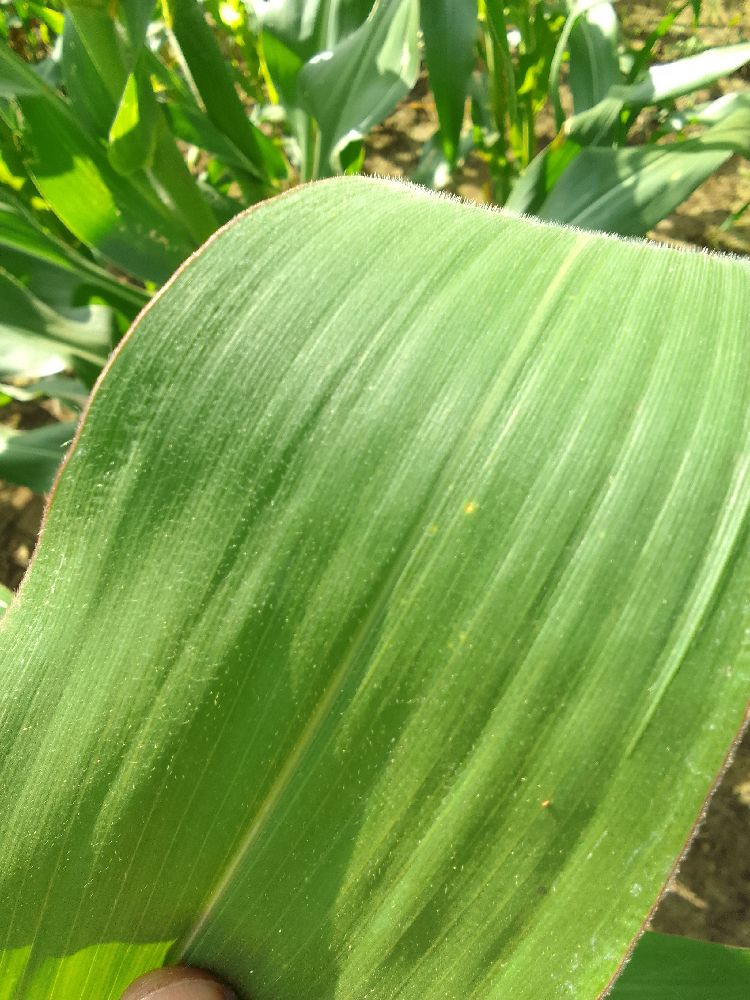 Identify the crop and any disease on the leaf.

maize, healthy
